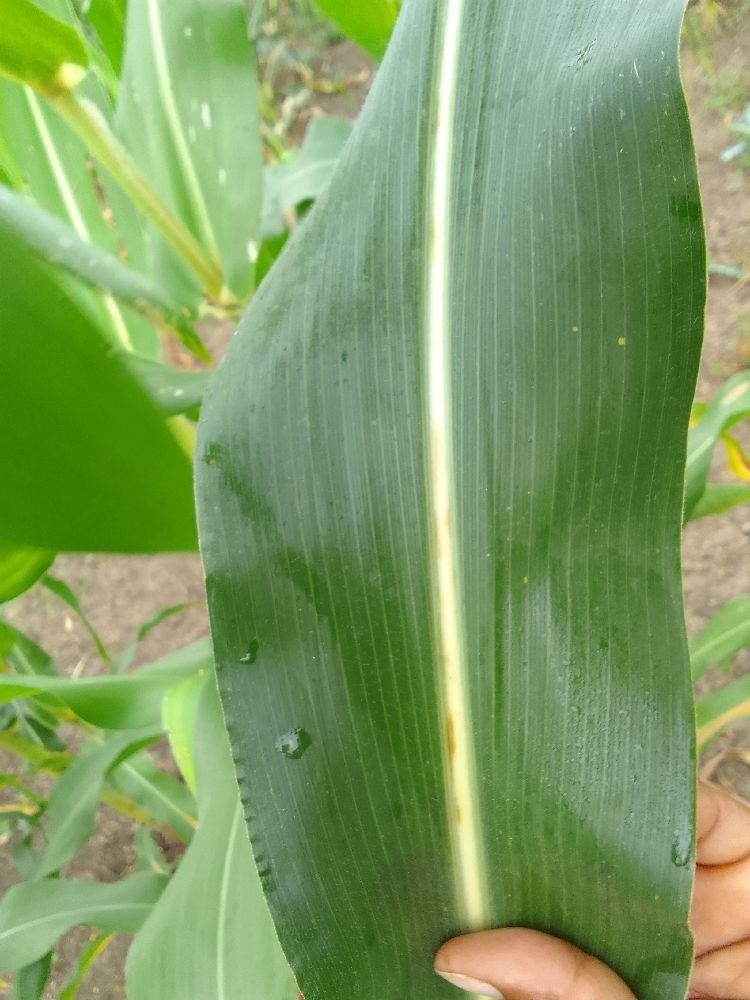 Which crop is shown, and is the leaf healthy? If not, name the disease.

maize, healthy
